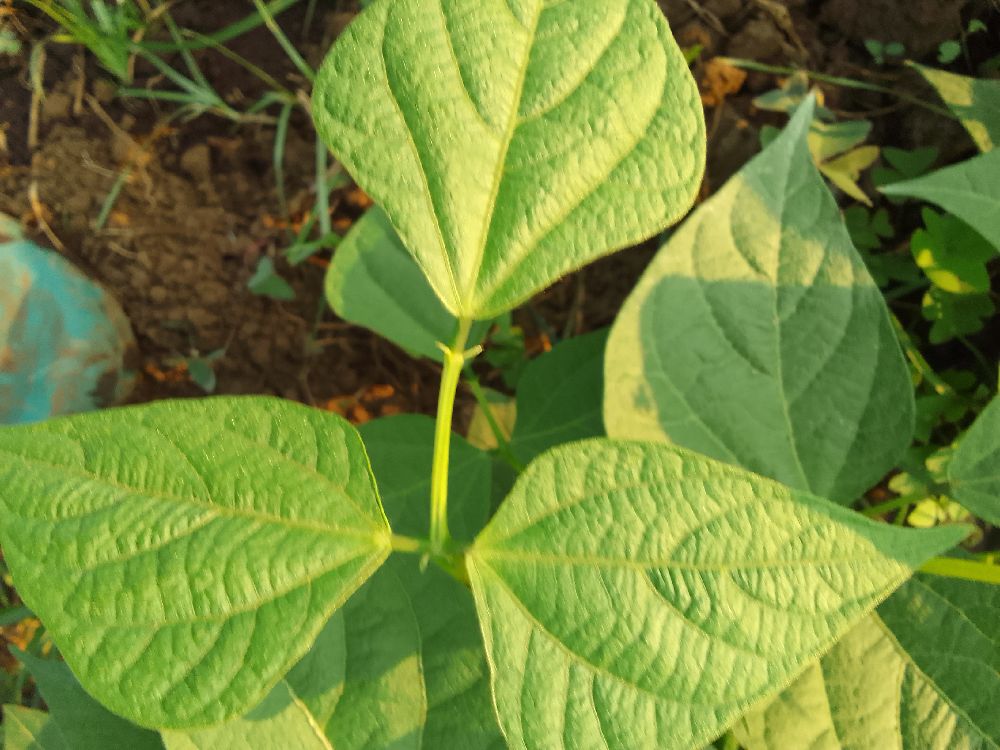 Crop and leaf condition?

common bean, healthy
